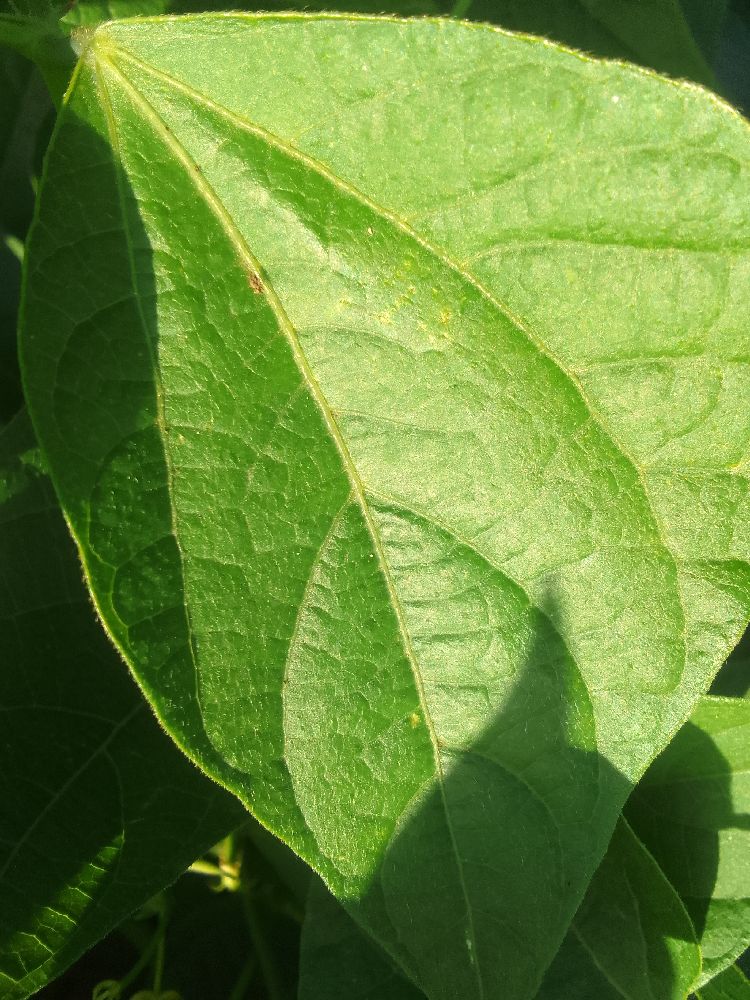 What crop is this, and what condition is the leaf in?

common bean, healthy
